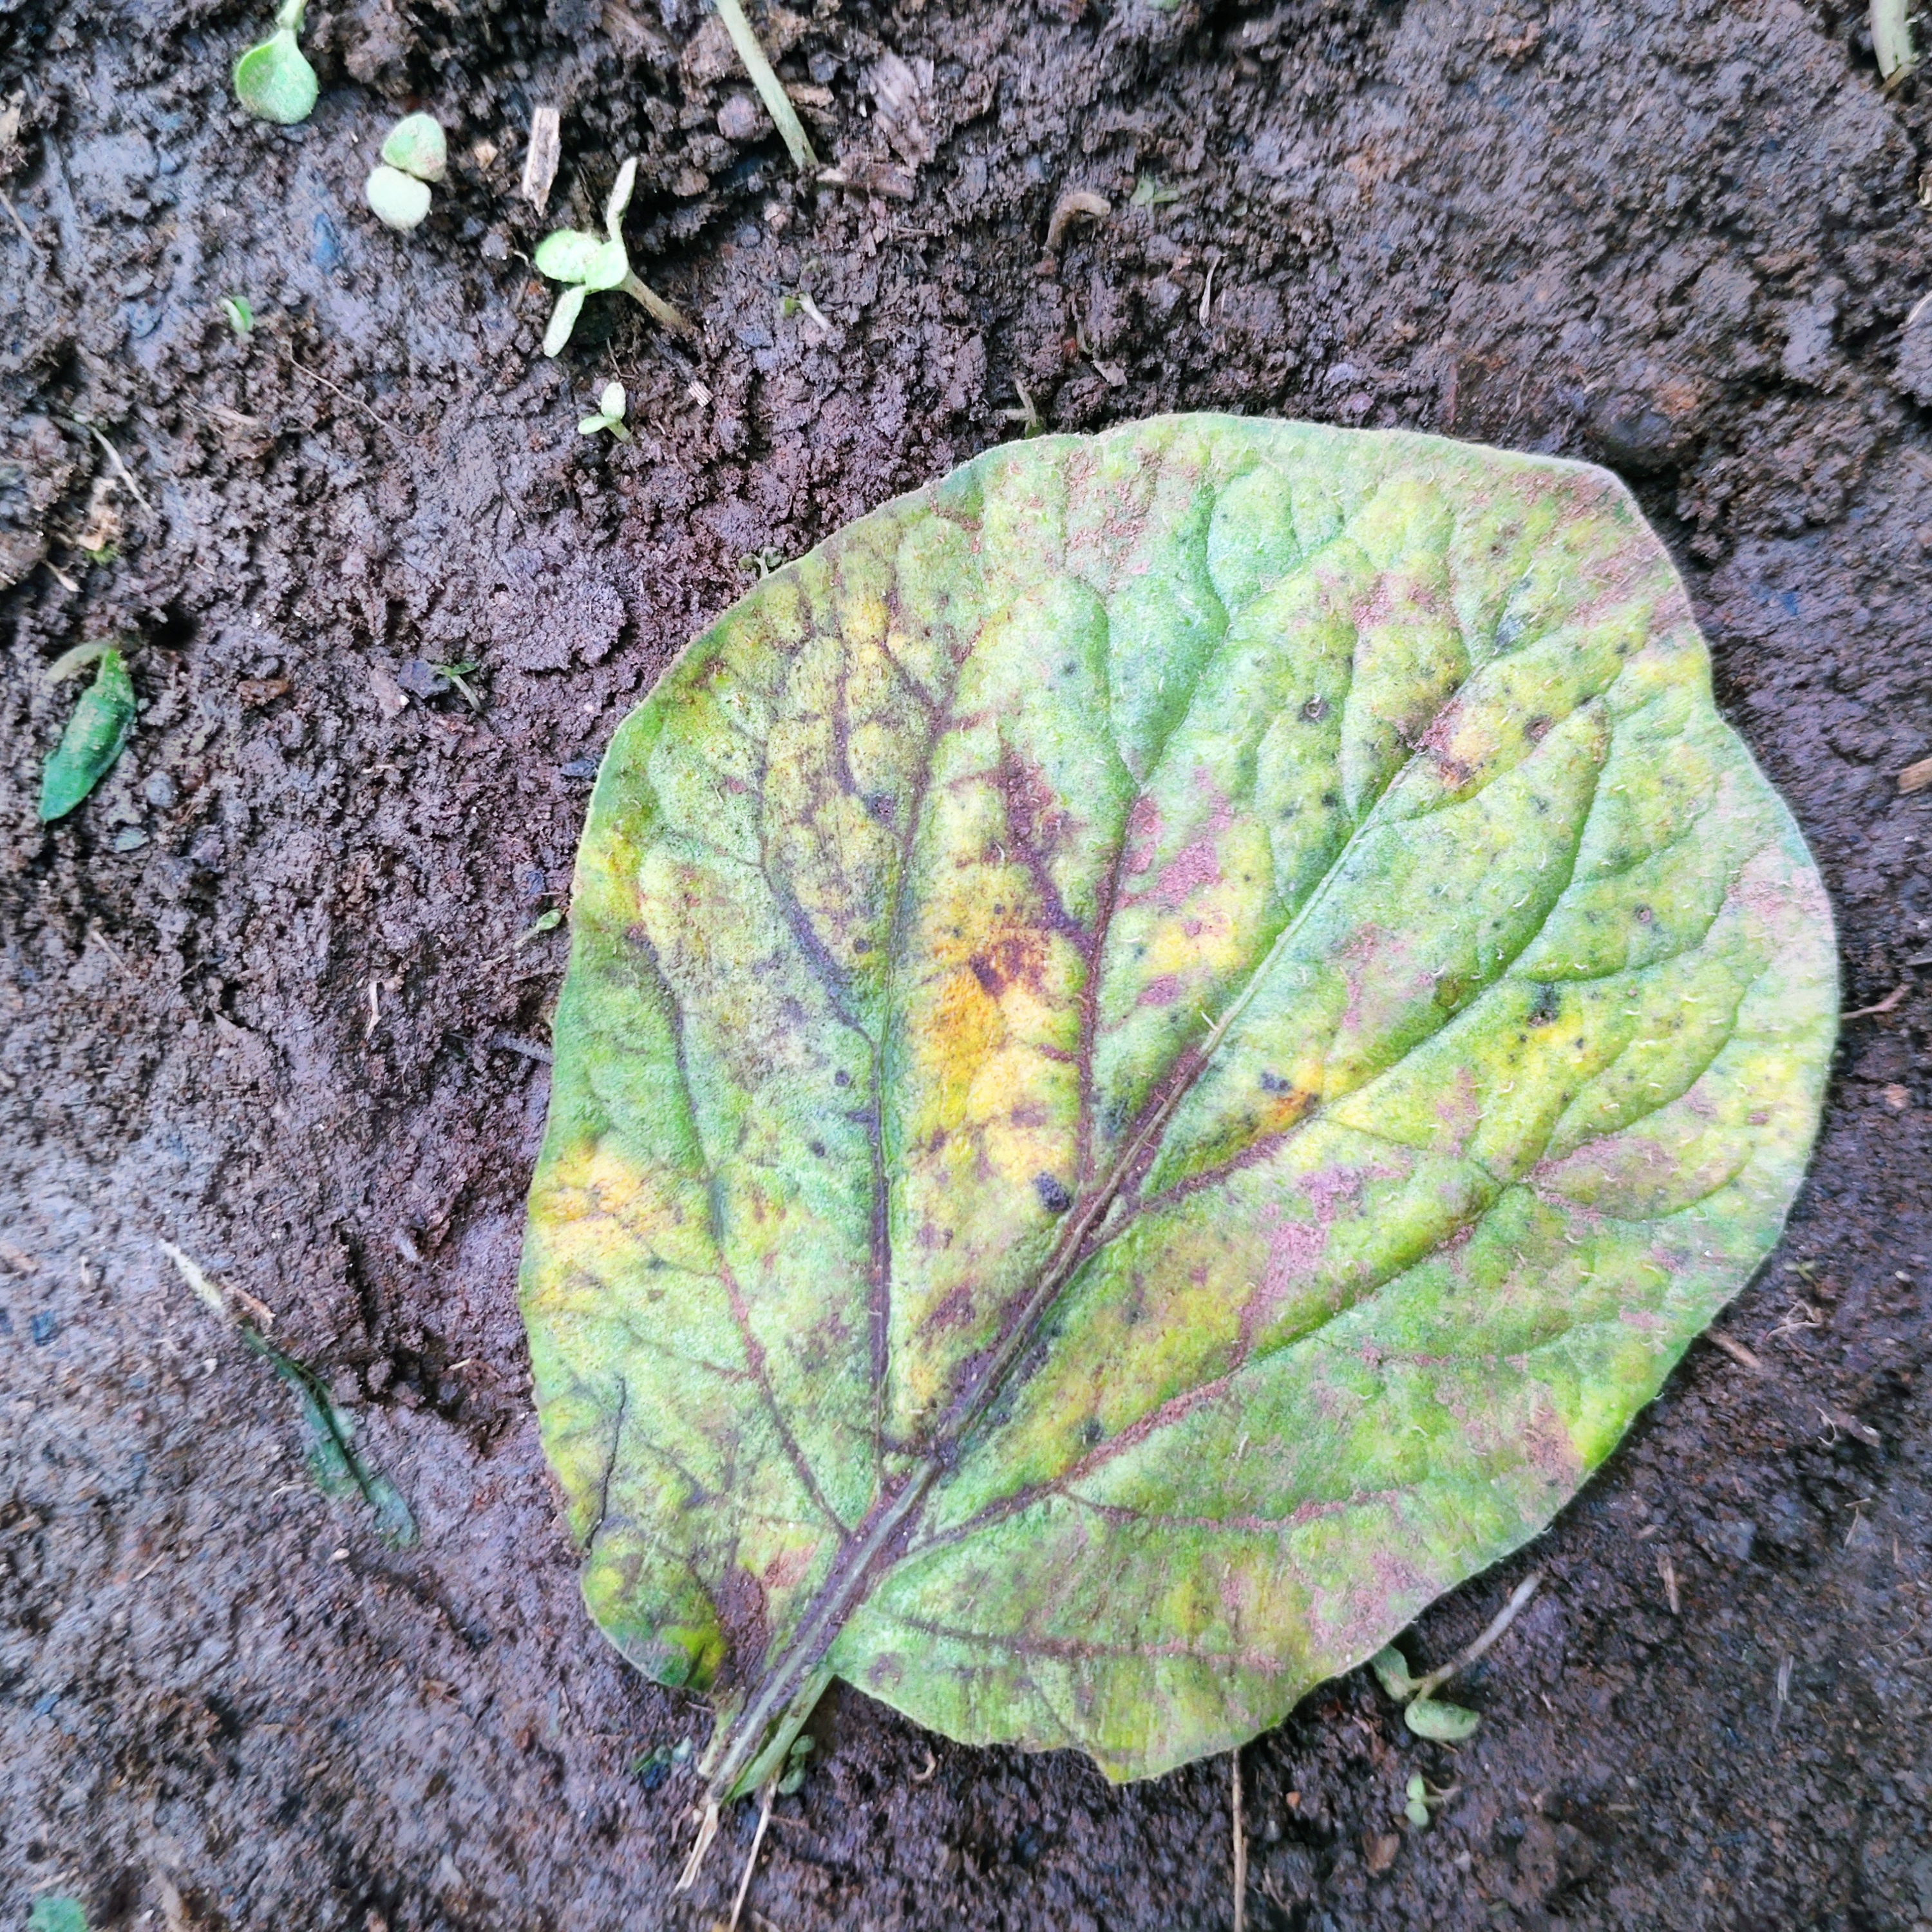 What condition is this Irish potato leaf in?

late blight
